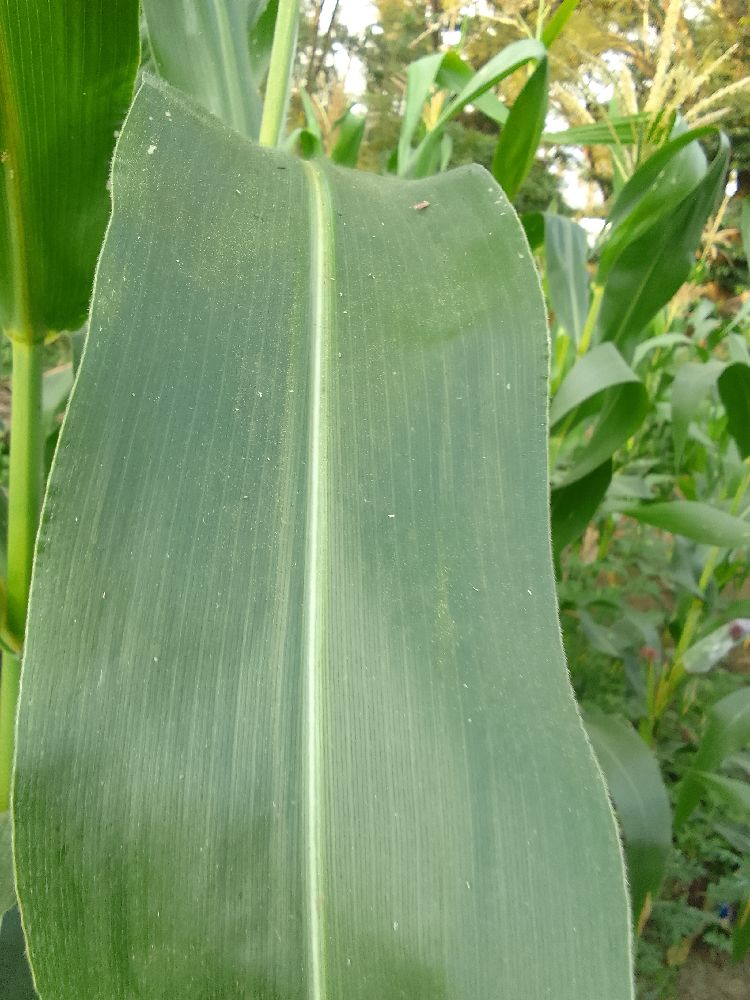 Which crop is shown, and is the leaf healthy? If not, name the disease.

maize, healthy
